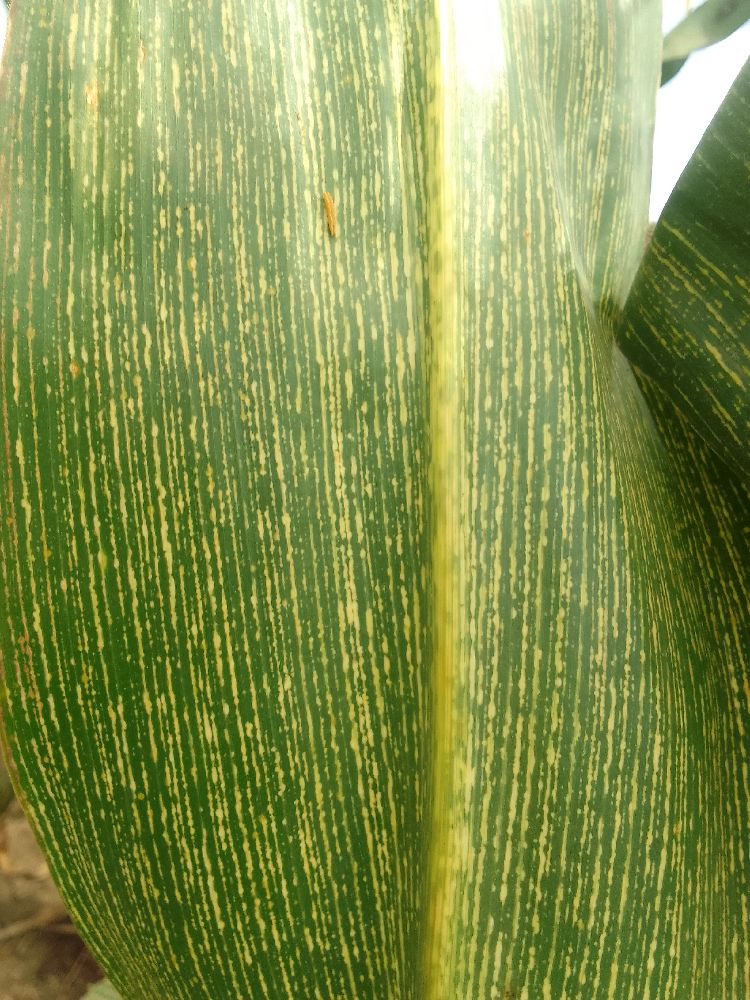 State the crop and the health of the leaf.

maize, maize streak virus
